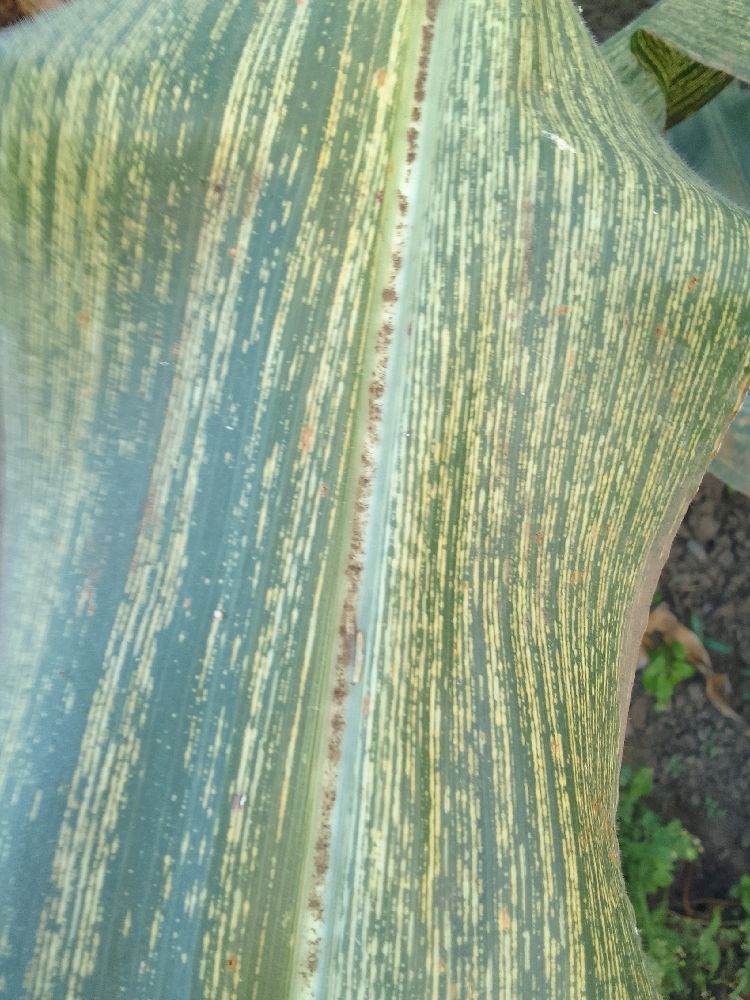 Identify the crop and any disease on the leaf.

maize, maize streak virus
